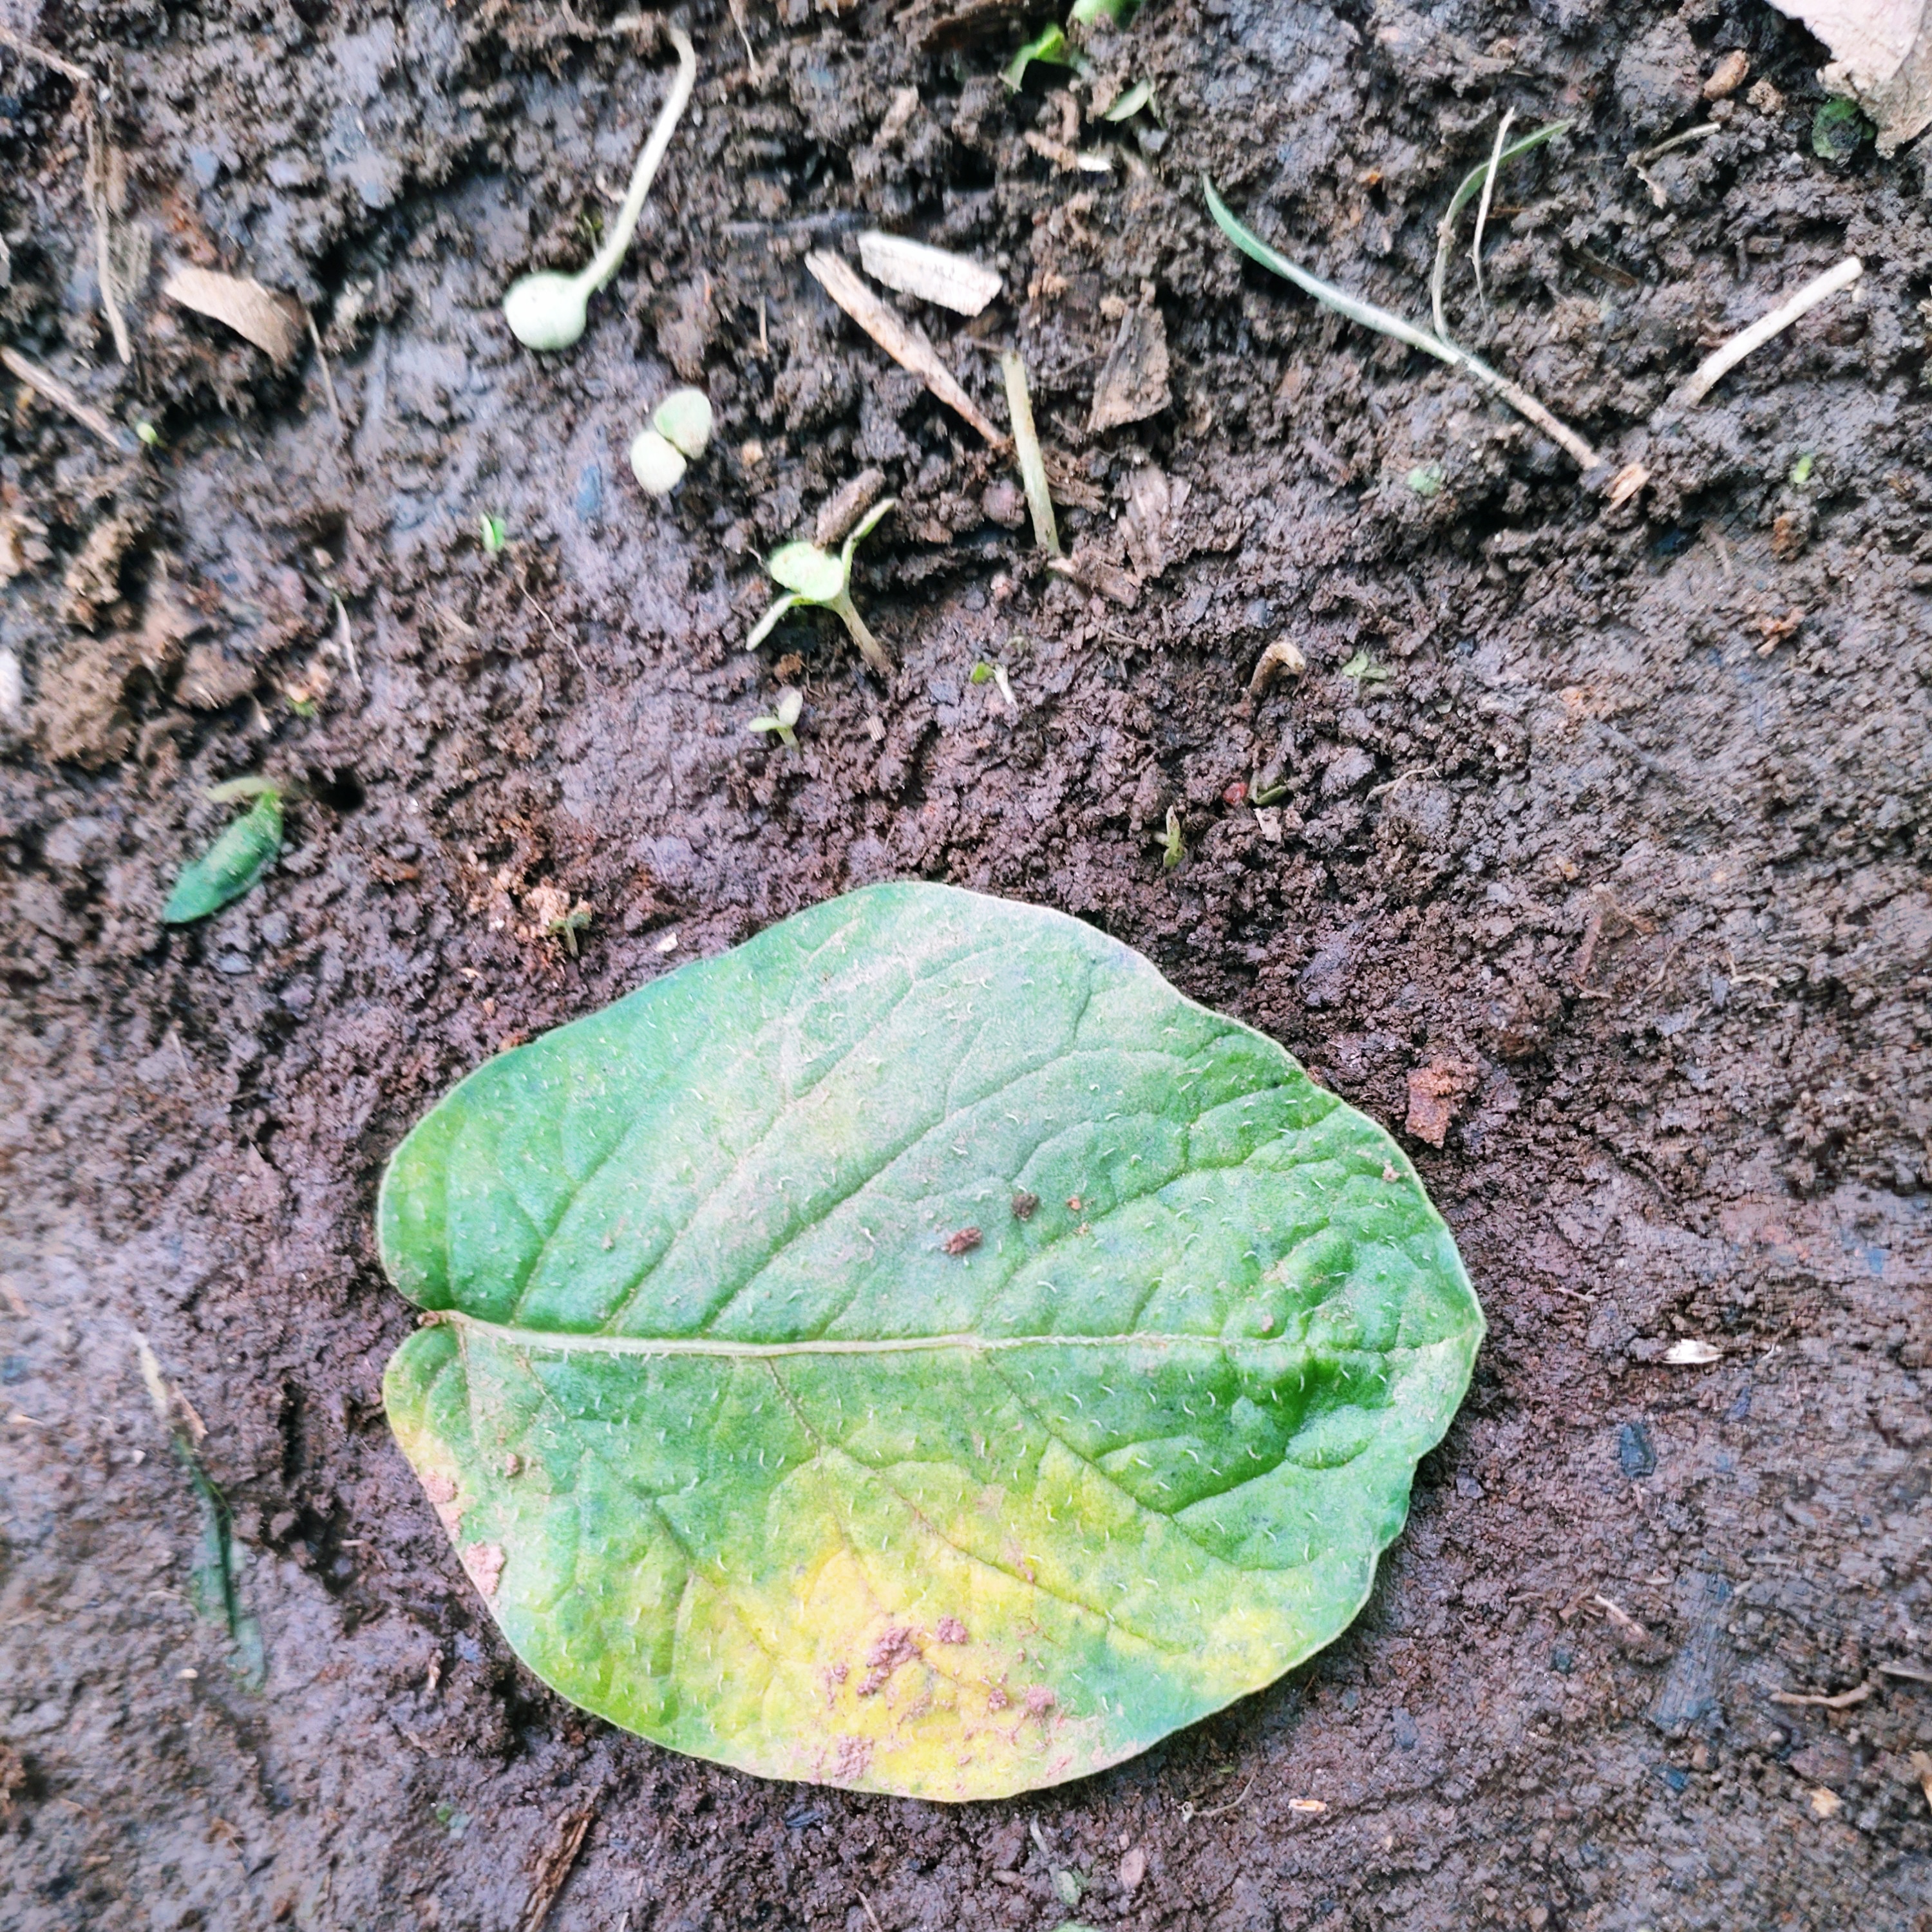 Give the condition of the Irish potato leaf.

late blight
